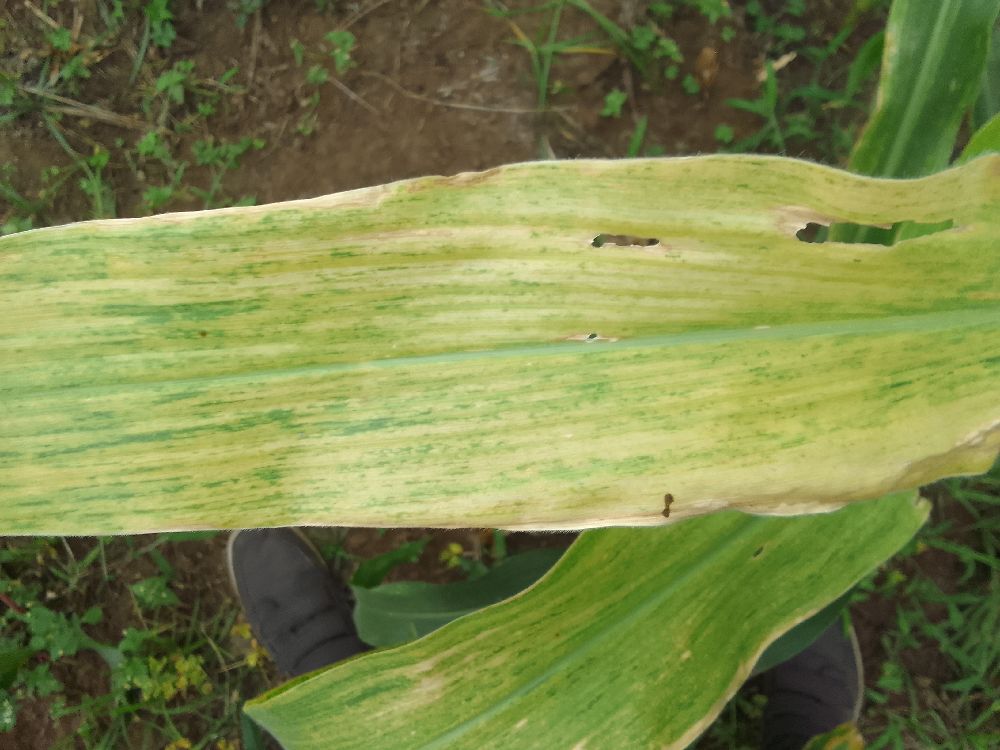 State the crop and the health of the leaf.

maize, maize lethal necrosis
